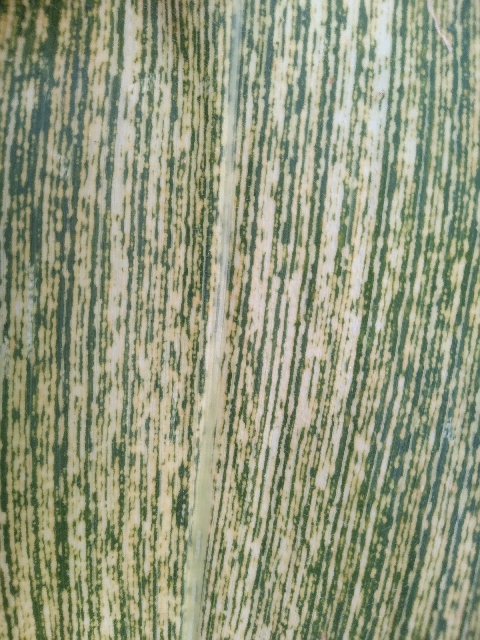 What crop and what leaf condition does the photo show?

maize, maize streak virus
